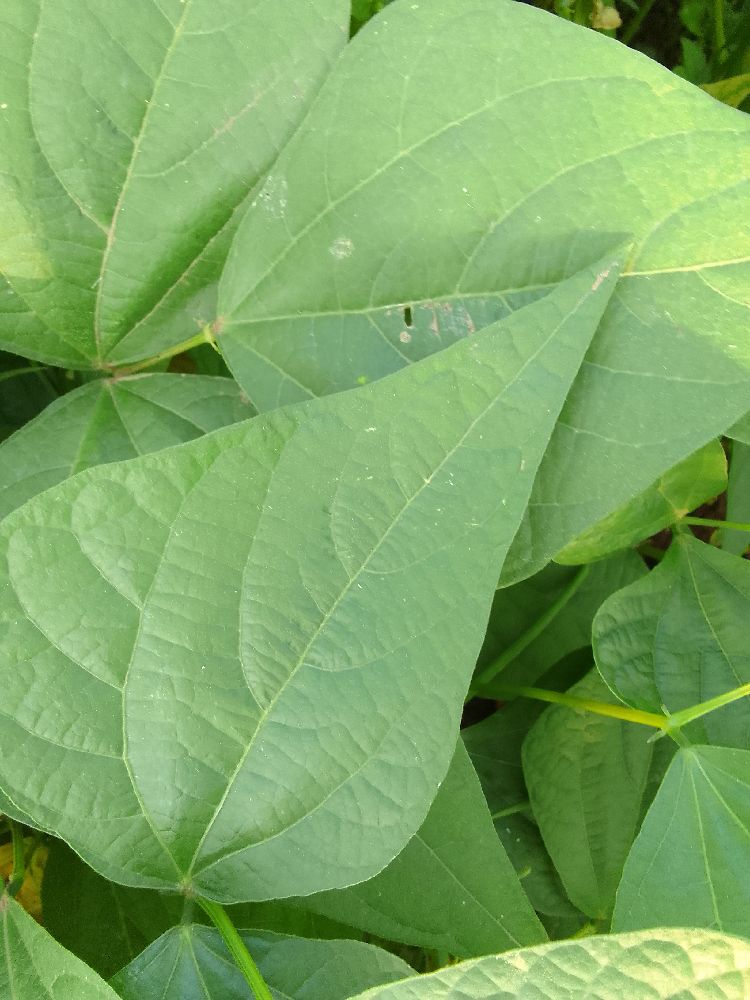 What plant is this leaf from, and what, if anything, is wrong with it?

common bean, healthy
